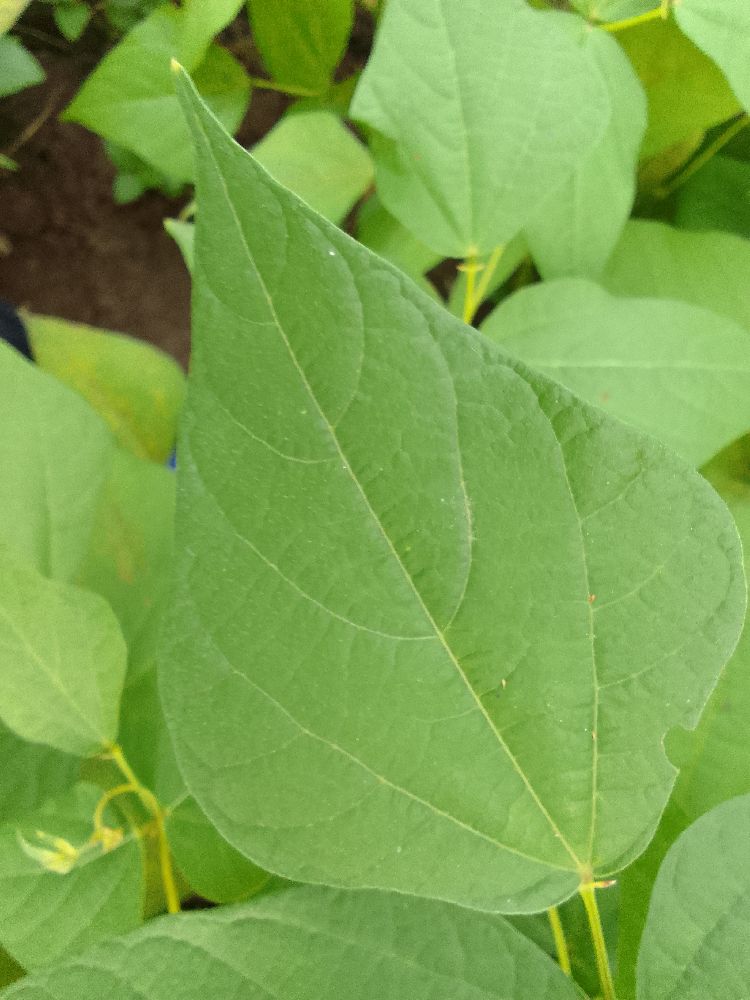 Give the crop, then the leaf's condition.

common bean, healthy
